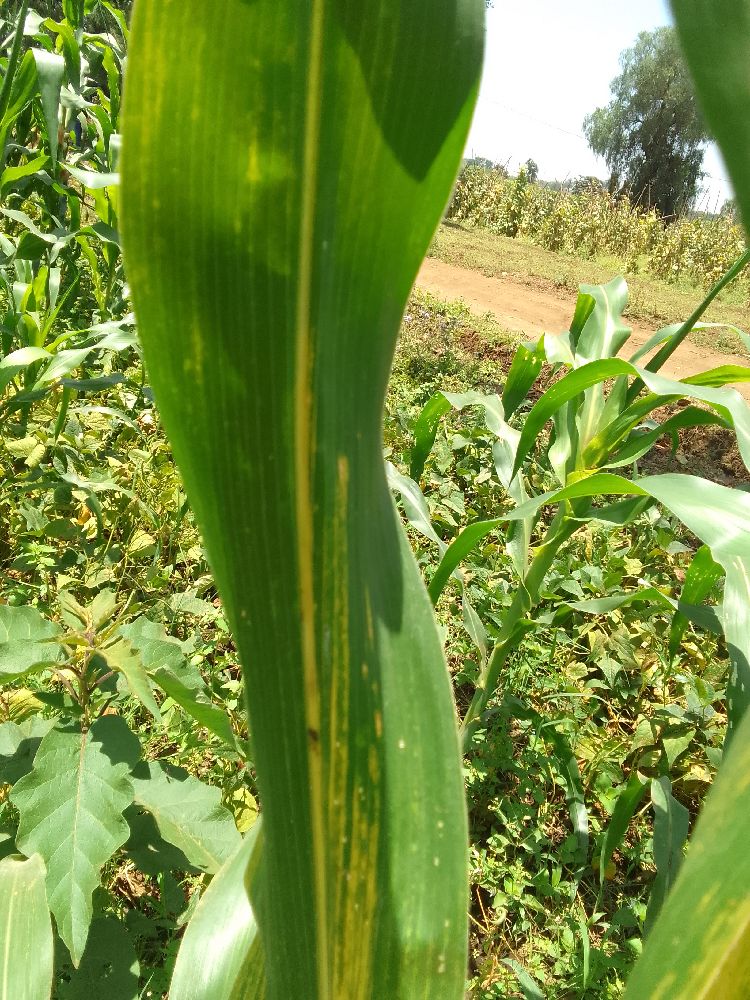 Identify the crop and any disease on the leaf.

maize, maize lethal necrosis
